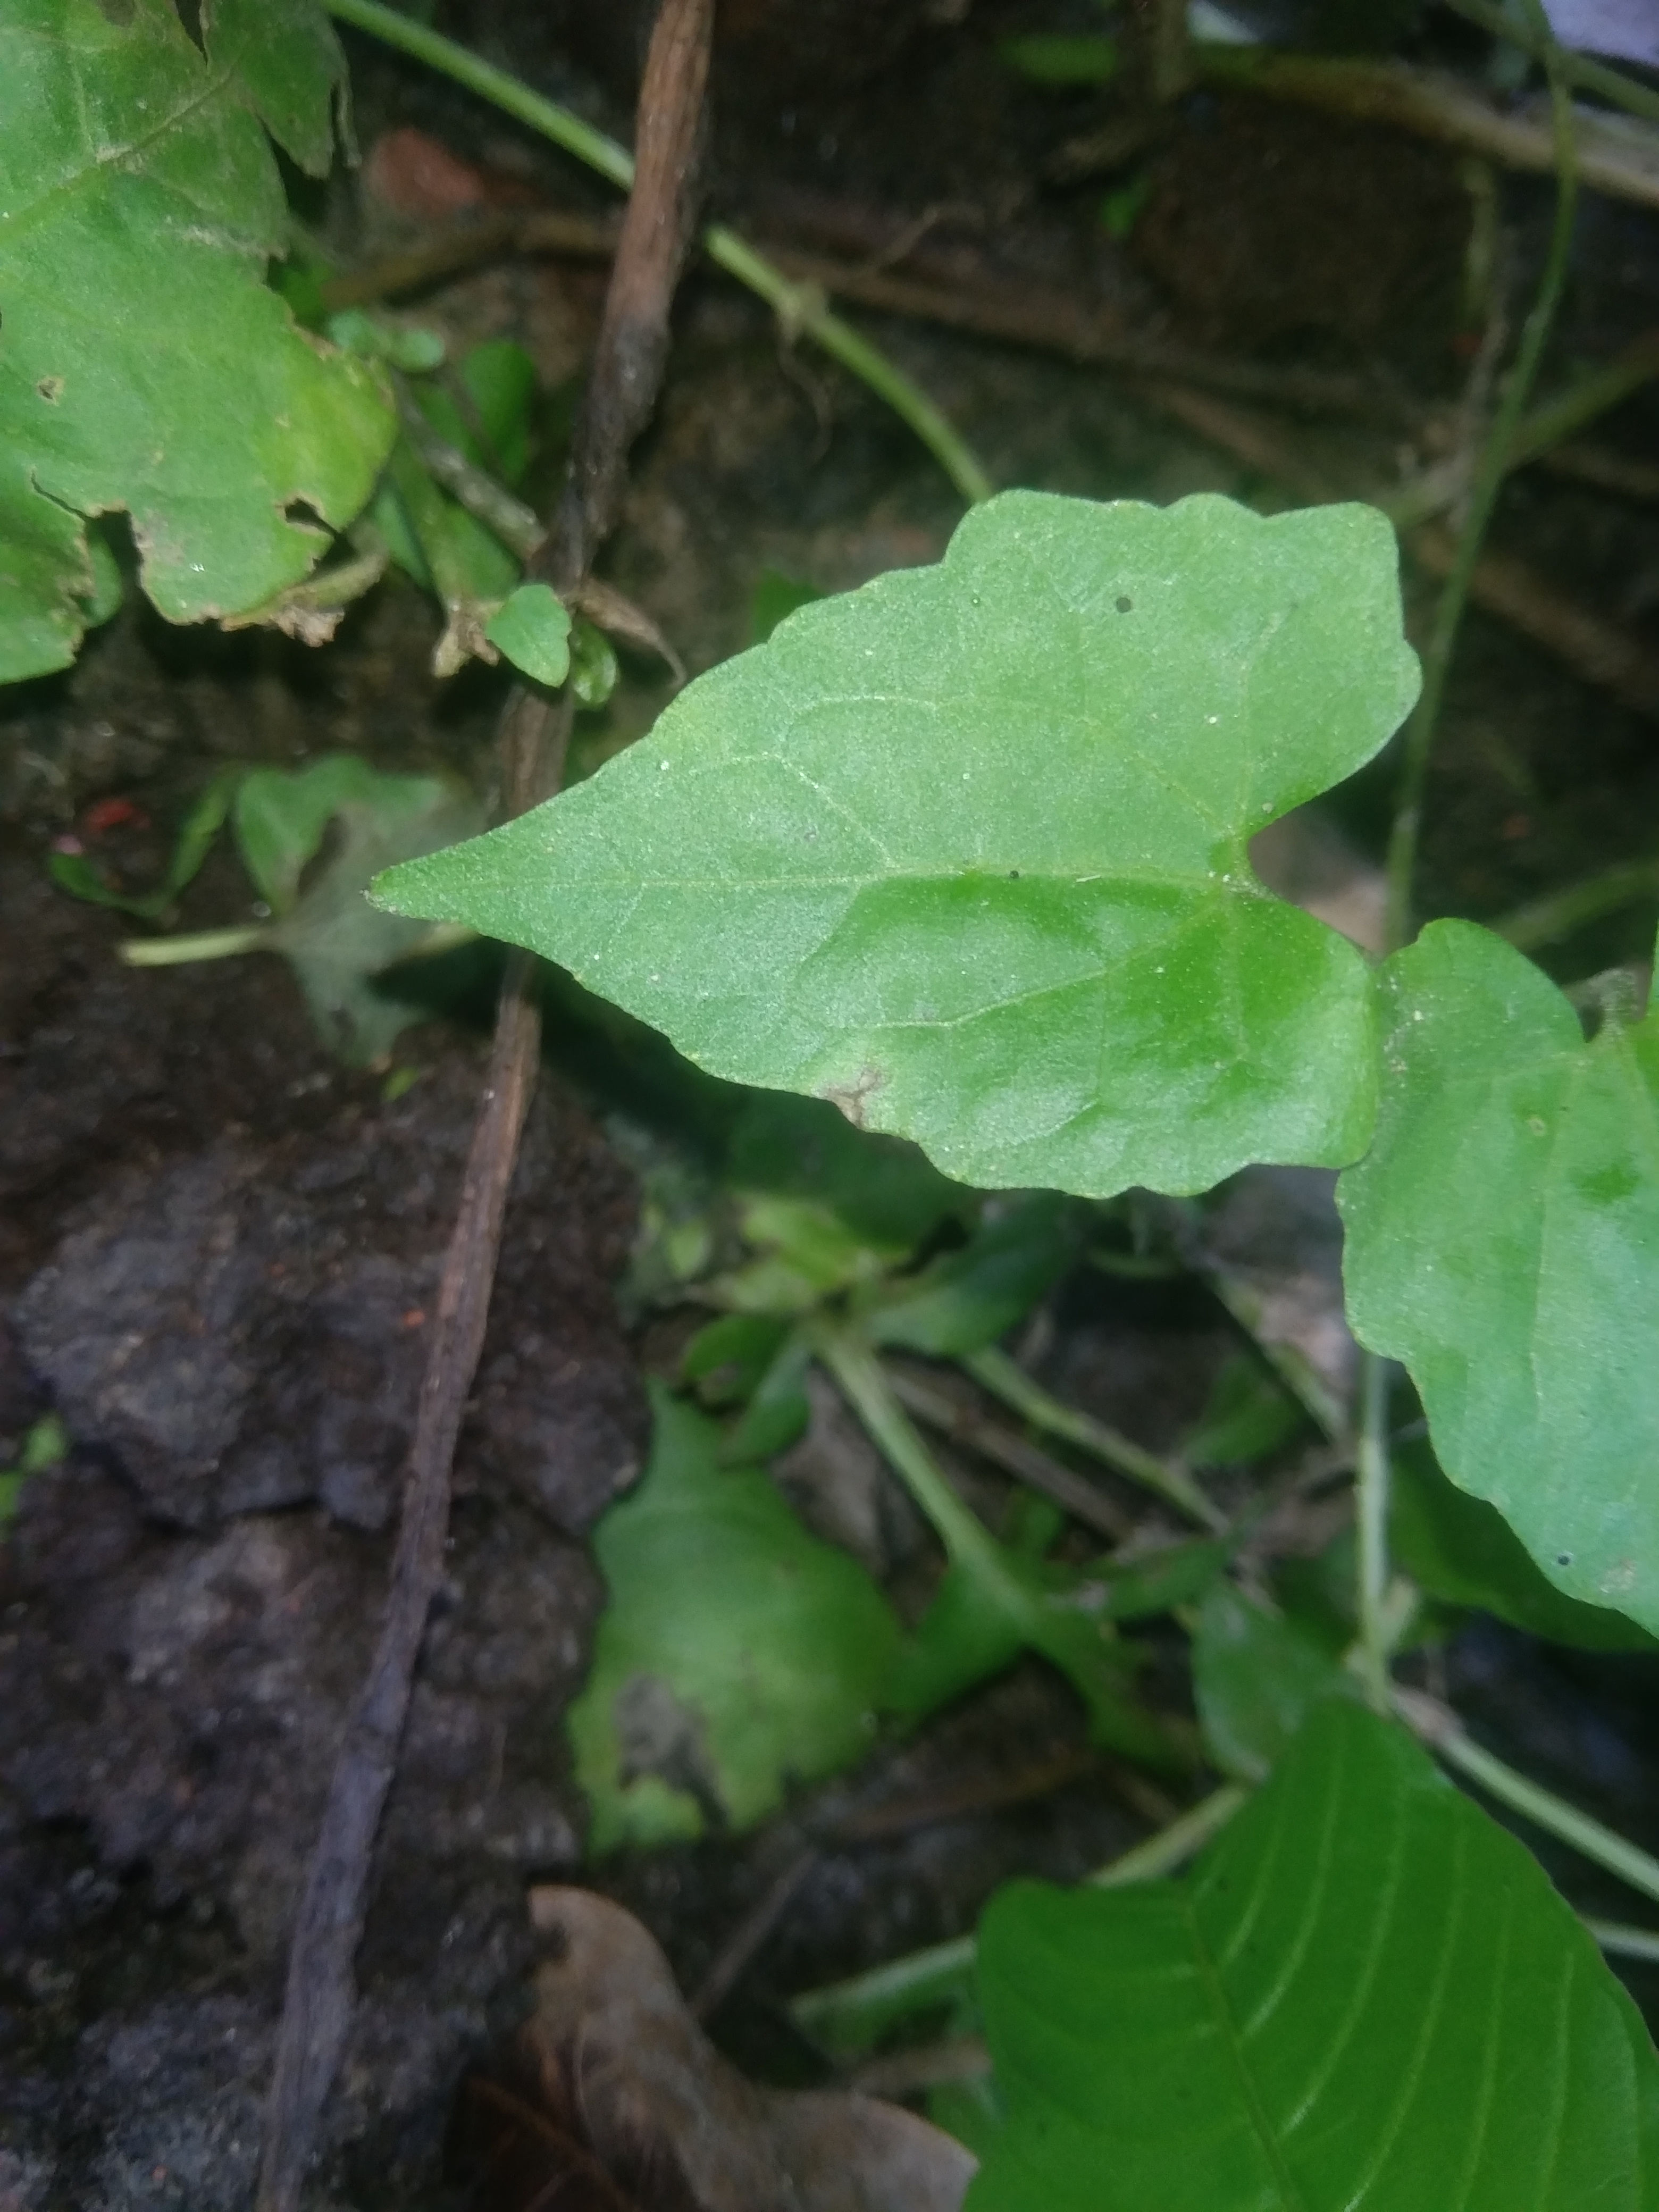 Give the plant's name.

bitter vine
